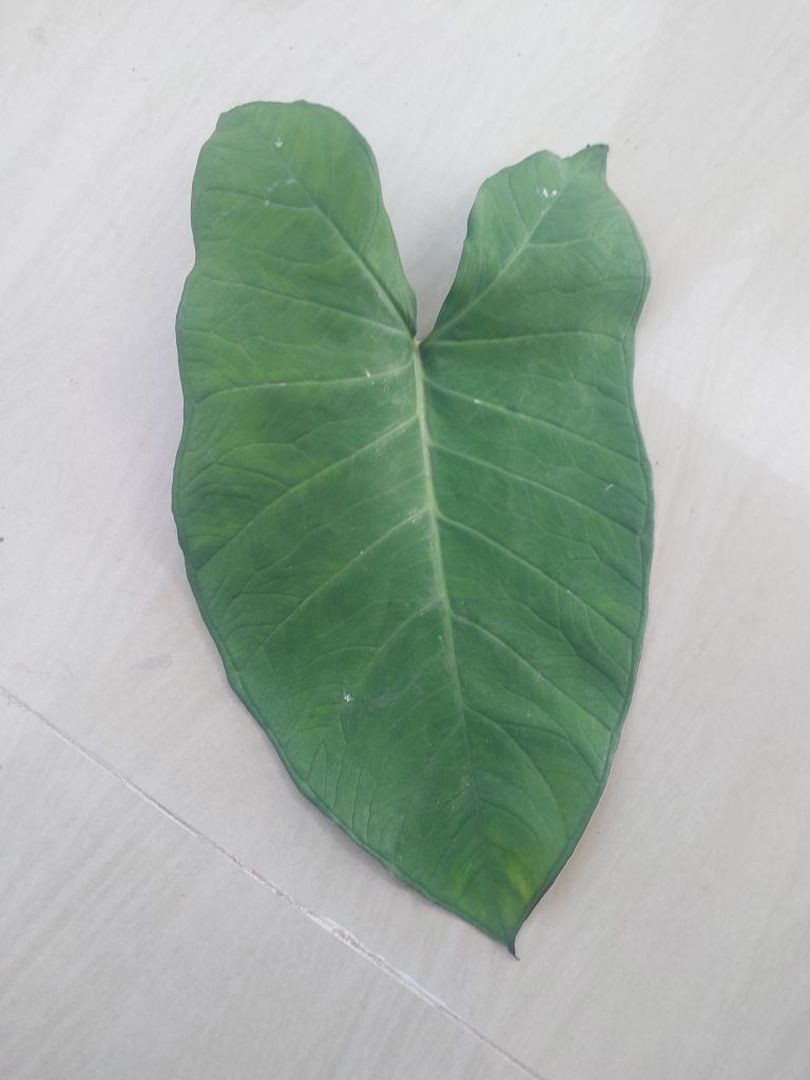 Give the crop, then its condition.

taro, healthy
